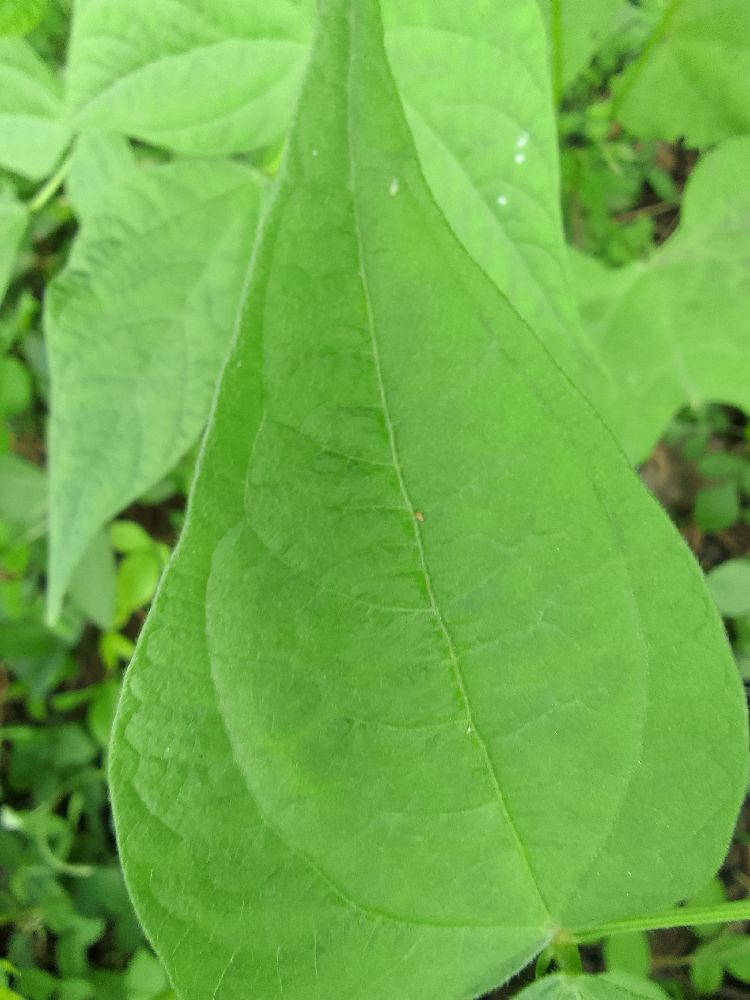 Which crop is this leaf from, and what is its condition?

common bean, healthy
